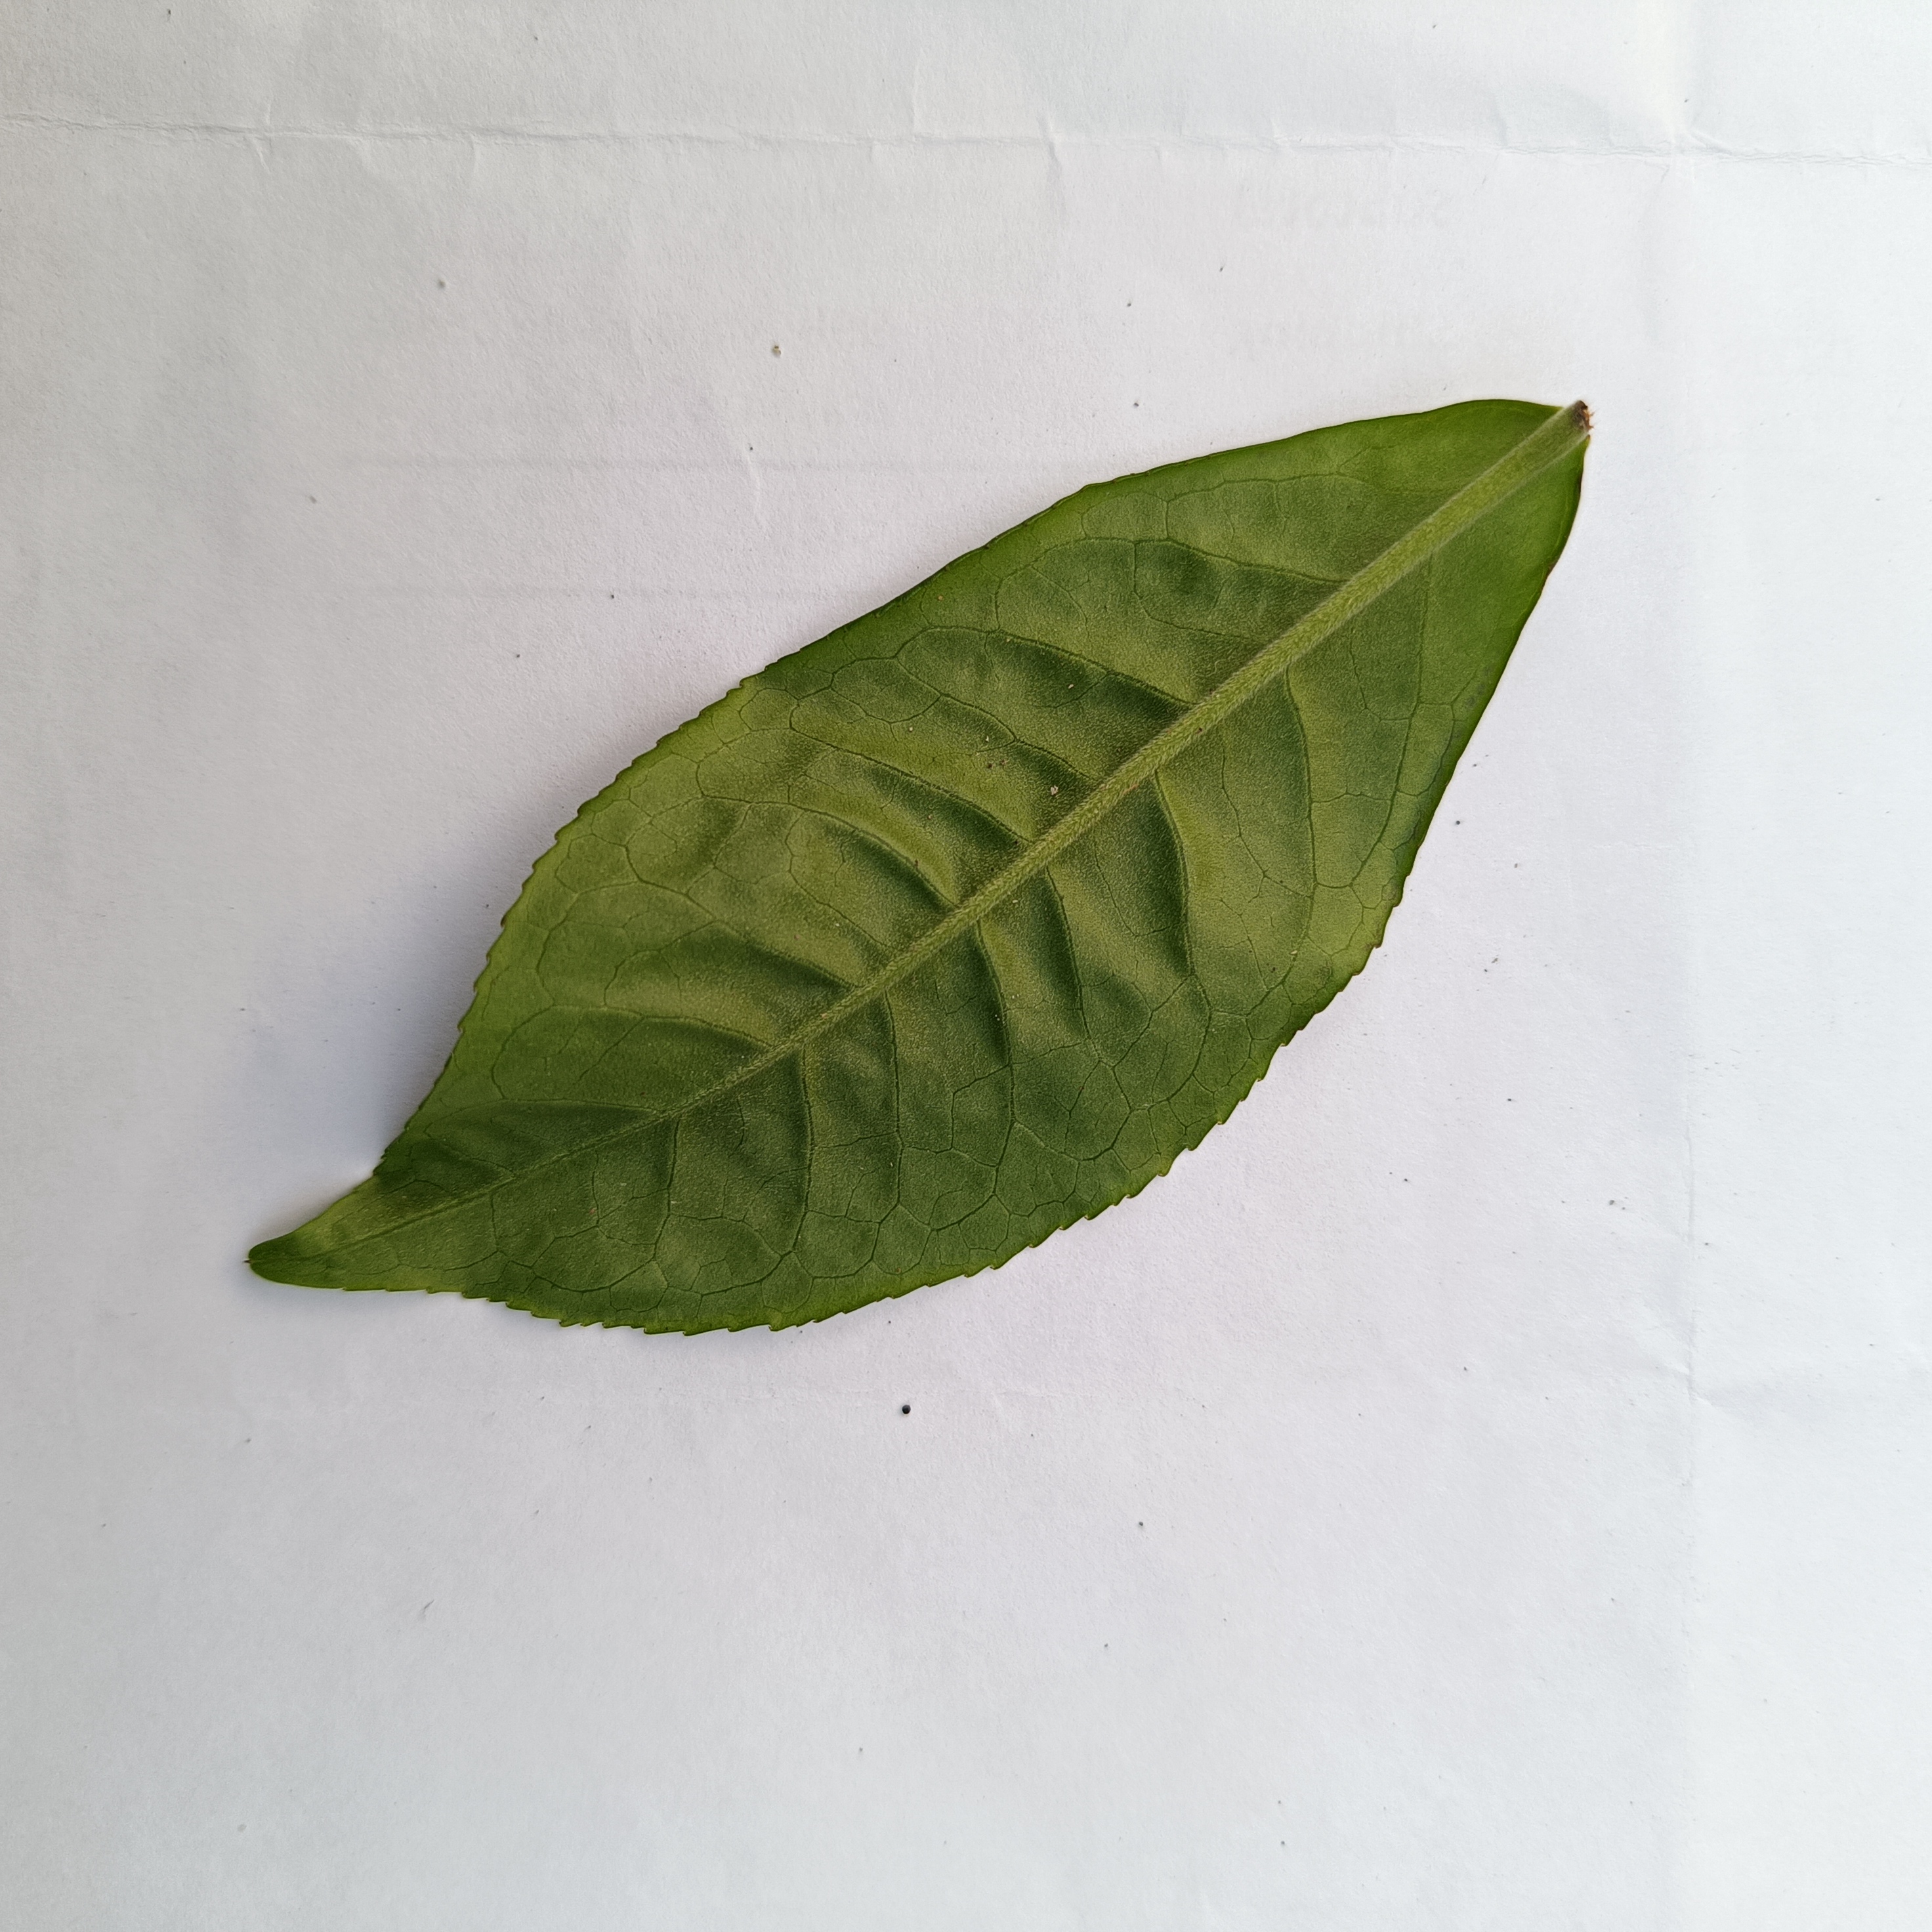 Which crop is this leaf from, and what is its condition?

tea, healthy
